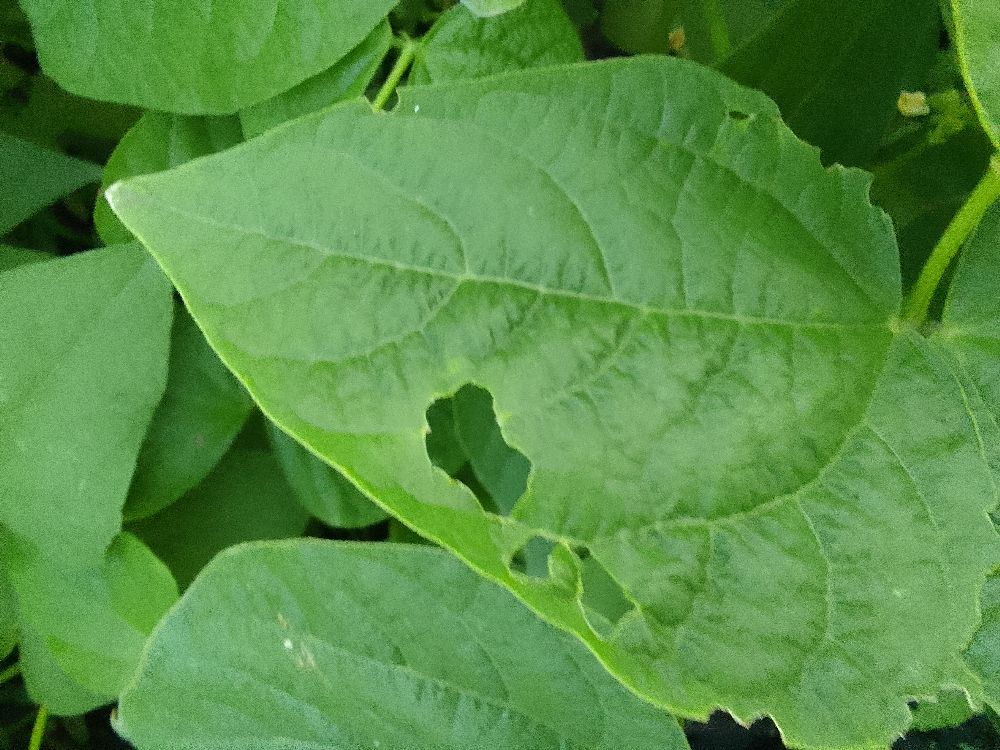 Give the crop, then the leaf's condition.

common bean, healthy
